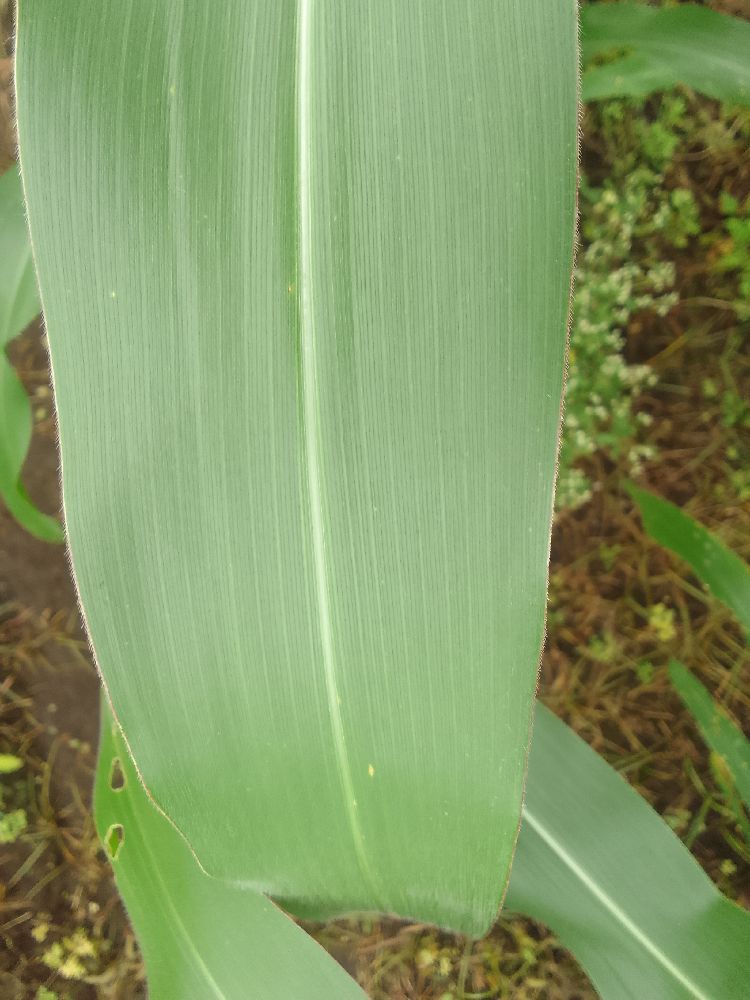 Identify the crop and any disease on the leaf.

maize, healthy
